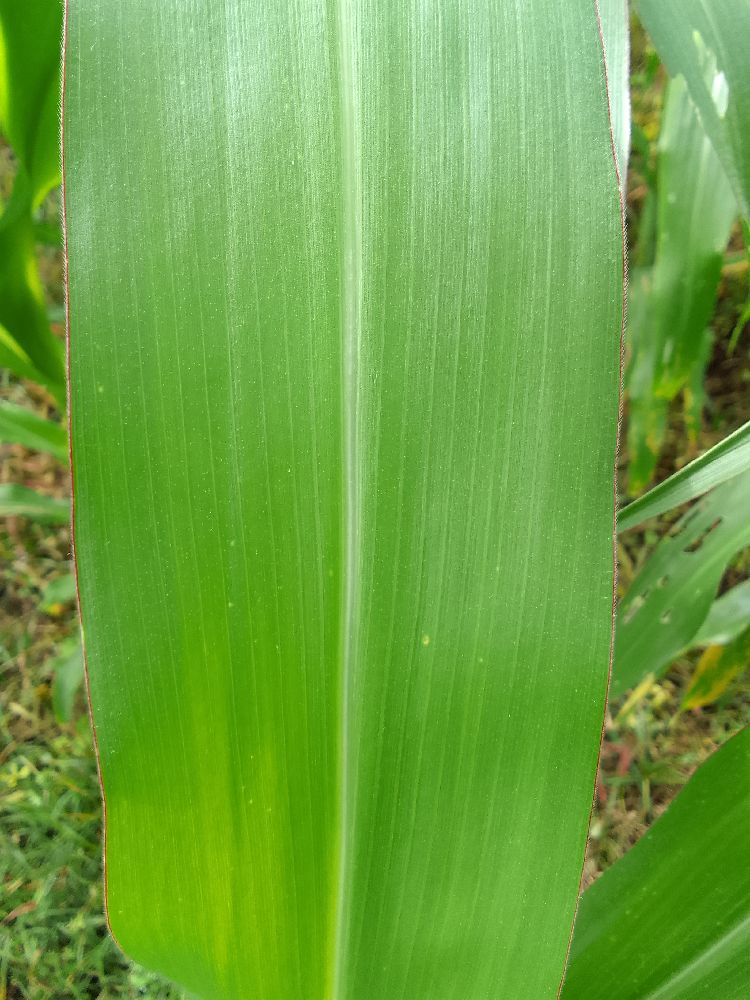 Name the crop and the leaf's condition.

maize, healthy
